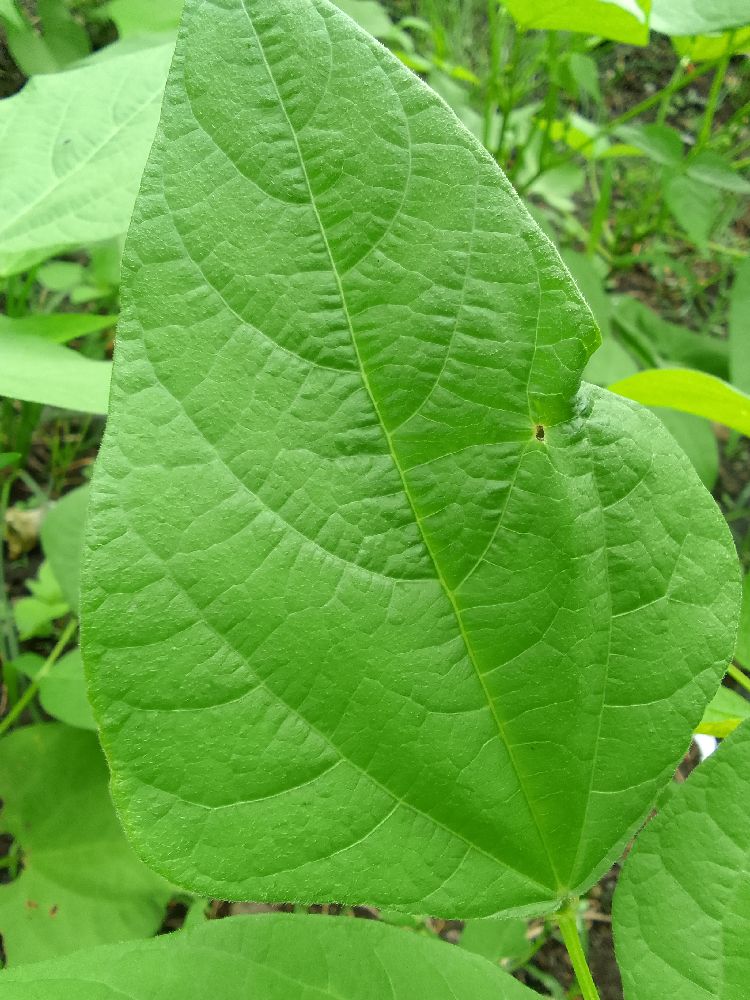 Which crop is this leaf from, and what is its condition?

common bean, healthy
